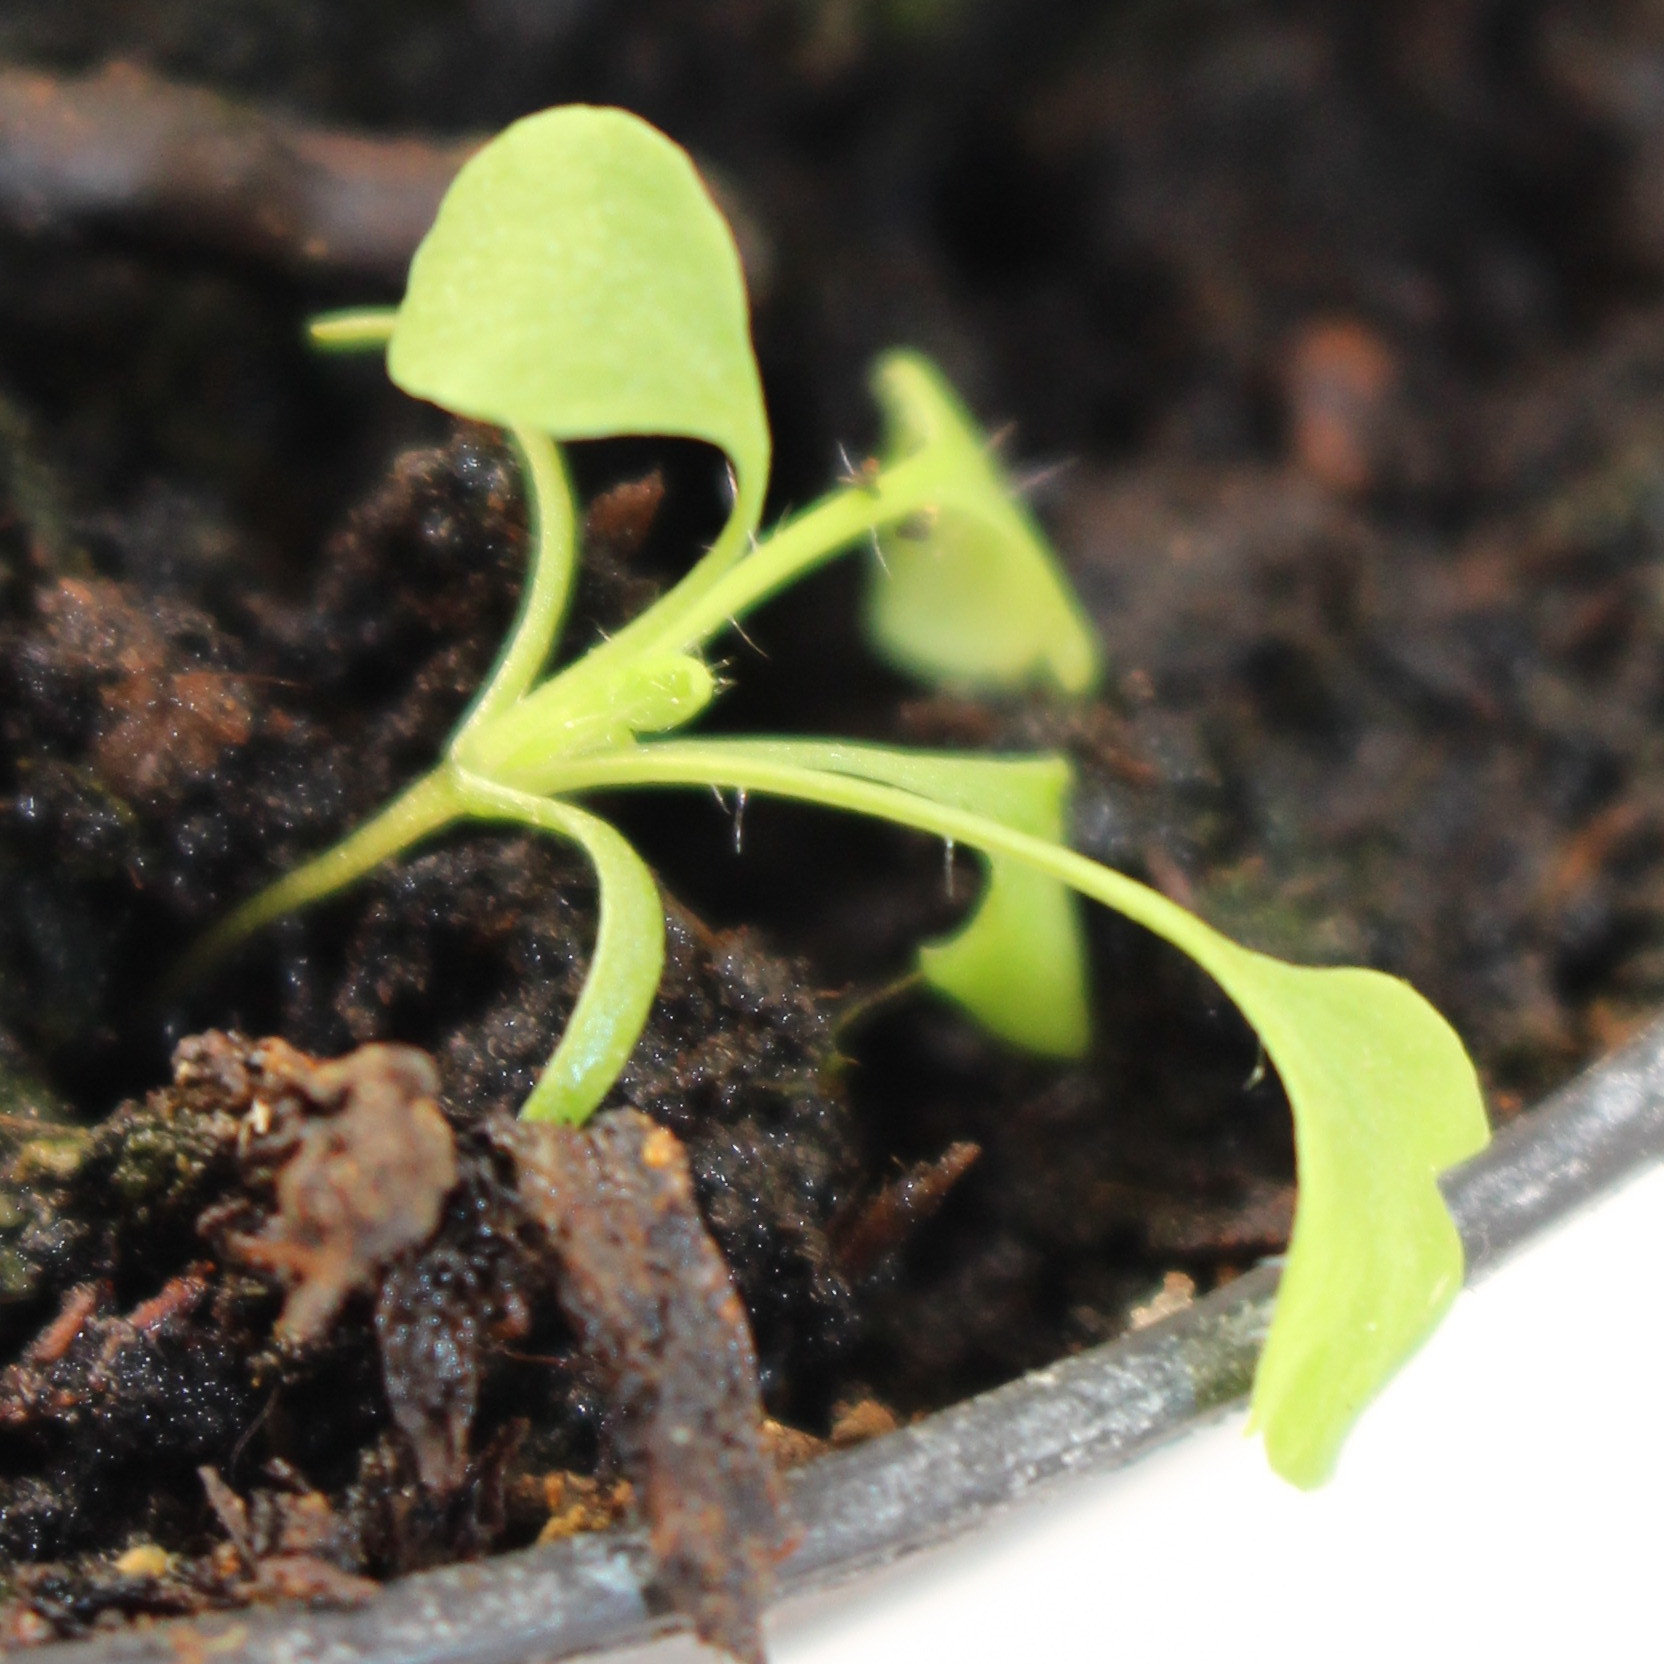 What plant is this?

Papaver rhoeas
